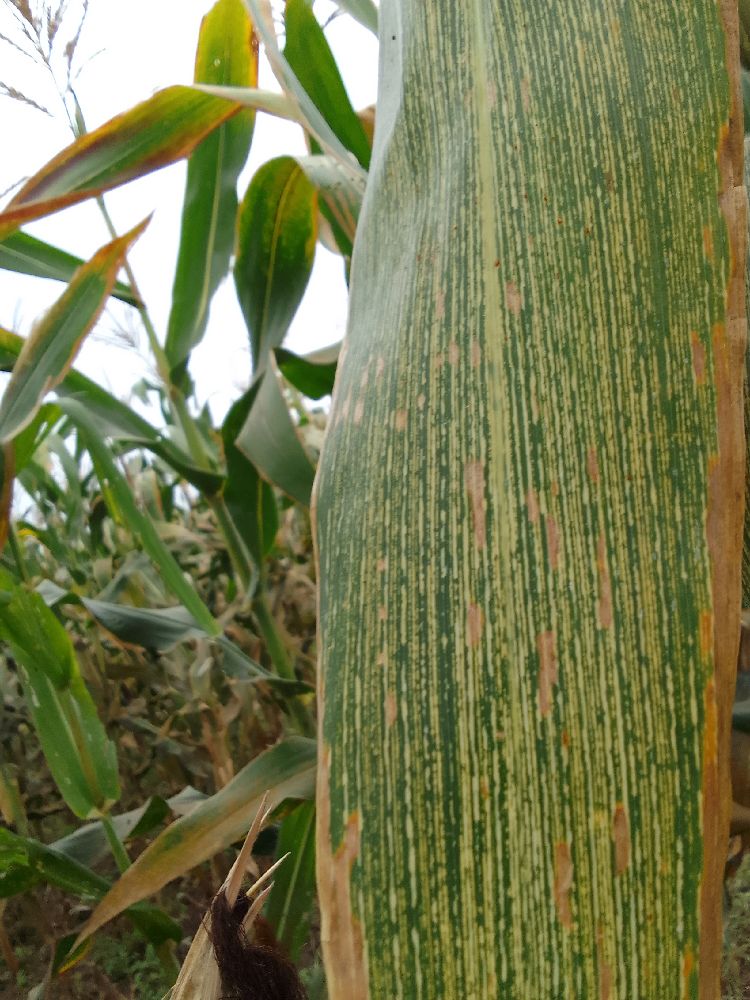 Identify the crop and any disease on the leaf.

maize, maize streak virus
